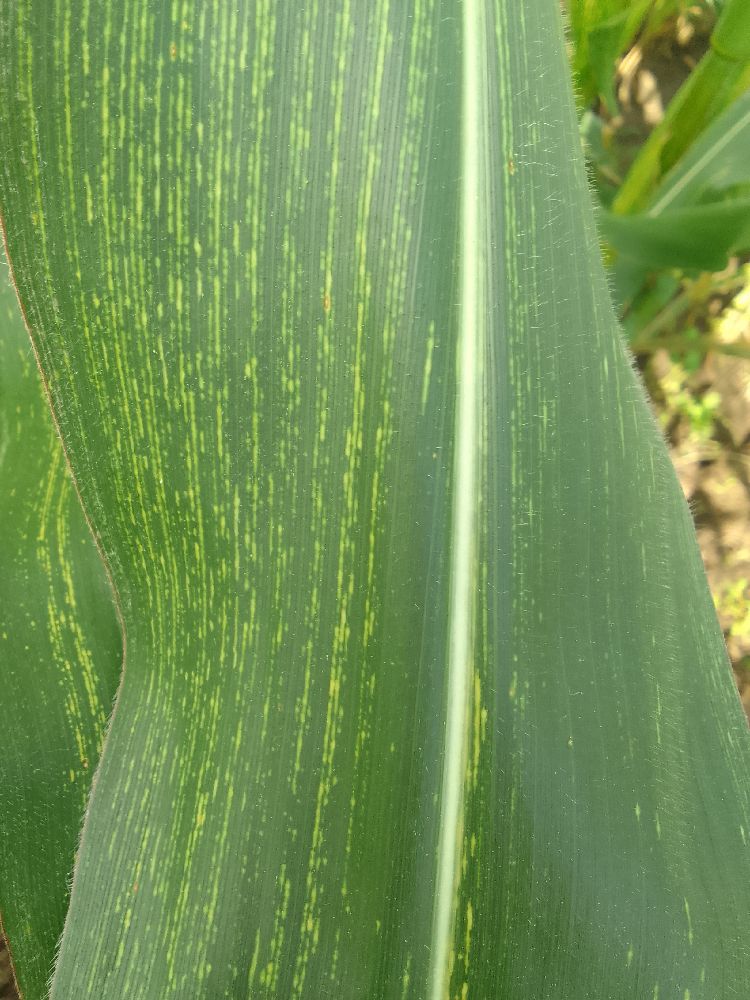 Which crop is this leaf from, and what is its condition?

maize, maize streak virus
